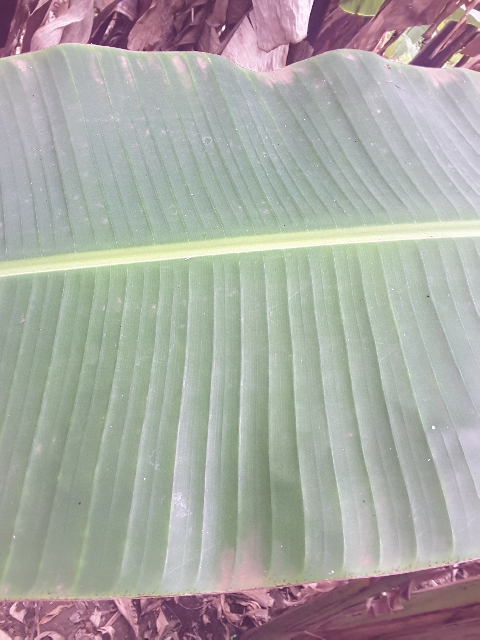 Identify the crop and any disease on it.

banana, healthy
